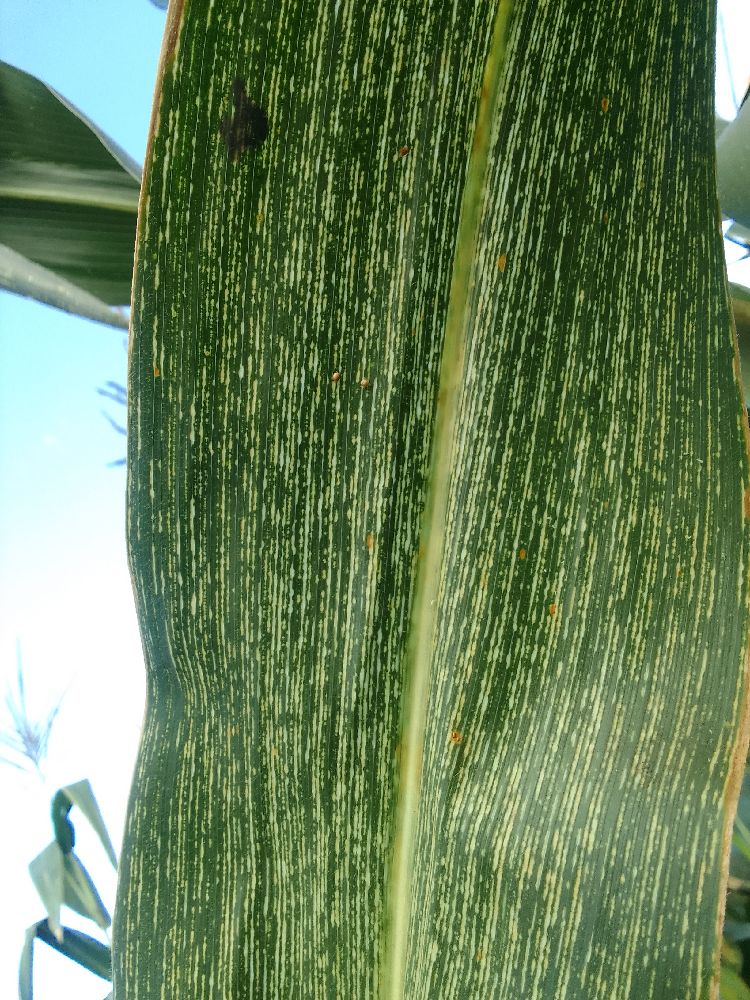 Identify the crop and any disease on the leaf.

maize, maize streak virus
